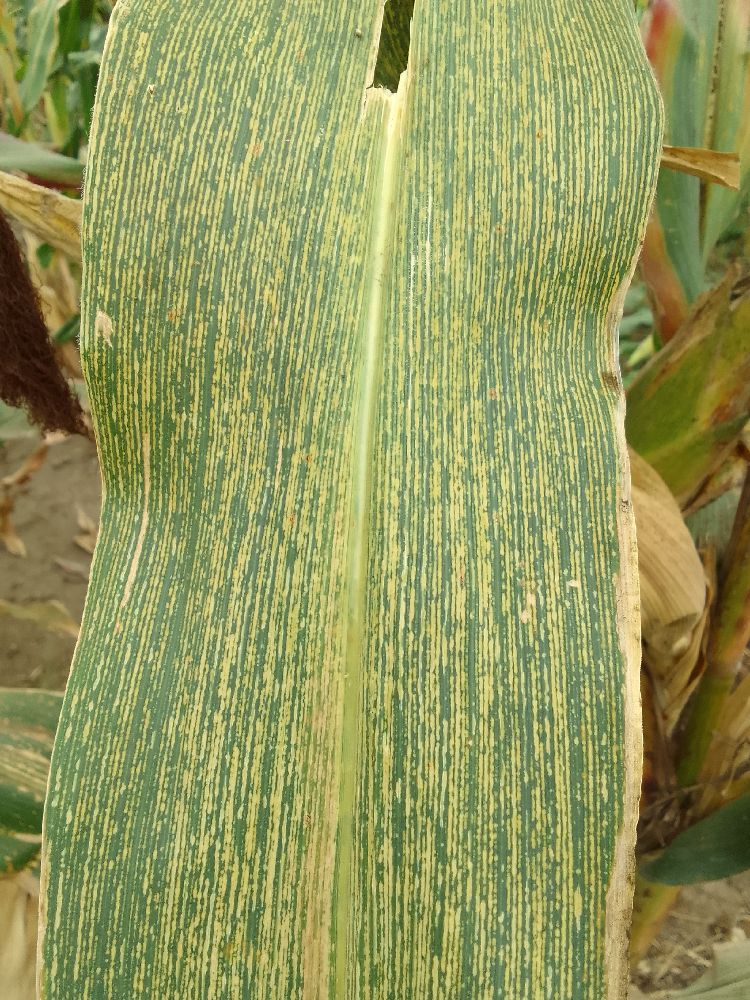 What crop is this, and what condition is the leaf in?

maize, maize streak virus
